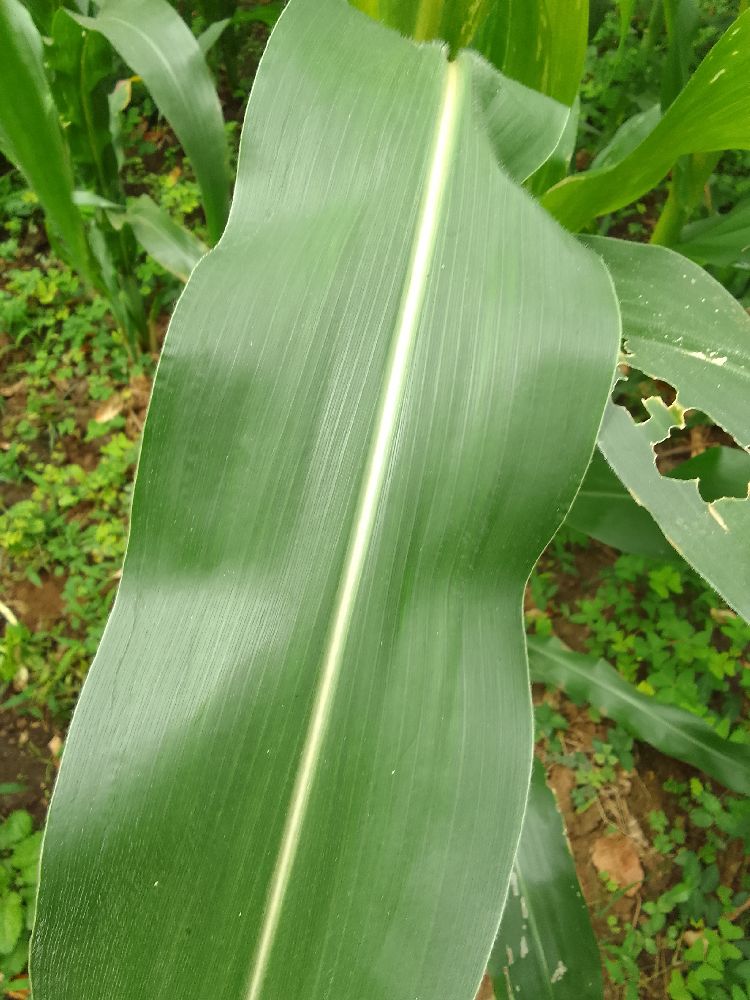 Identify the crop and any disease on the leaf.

maize, healthy
